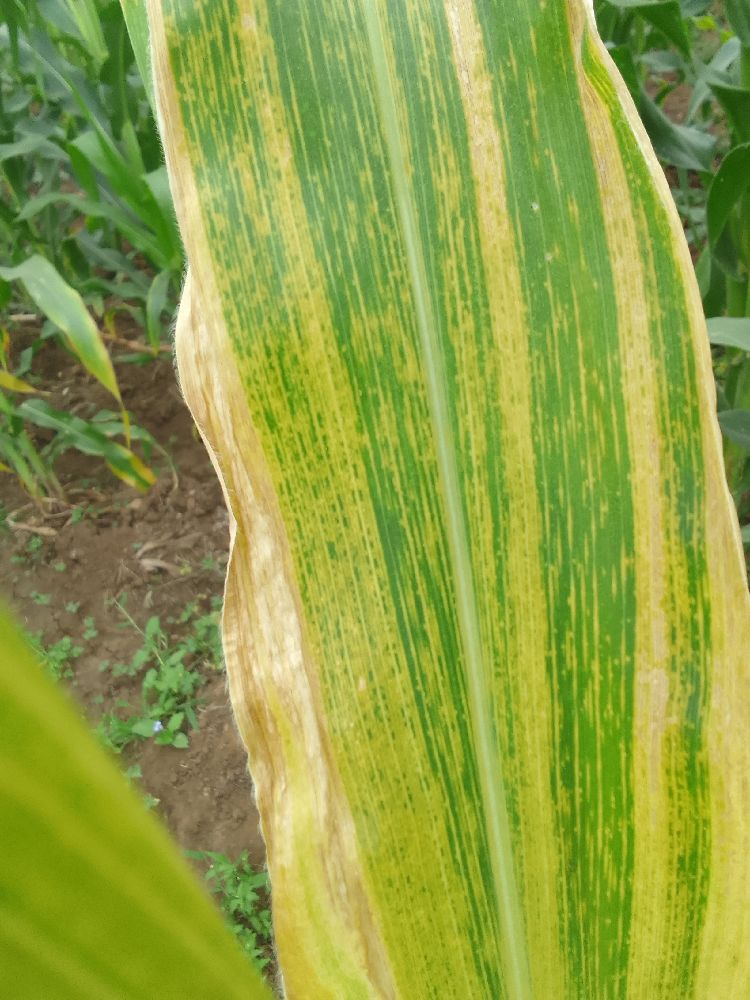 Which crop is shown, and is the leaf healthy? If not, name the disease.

maize, maize lethal necrosis
